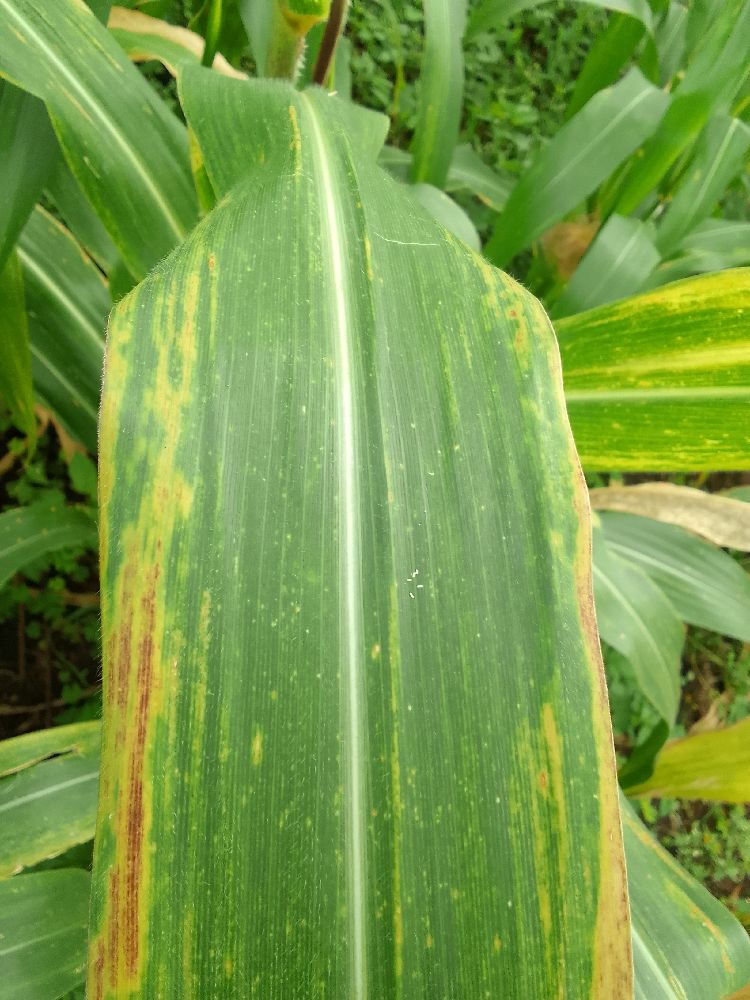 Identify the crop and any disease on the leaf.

maize, maize lethal necrosis
